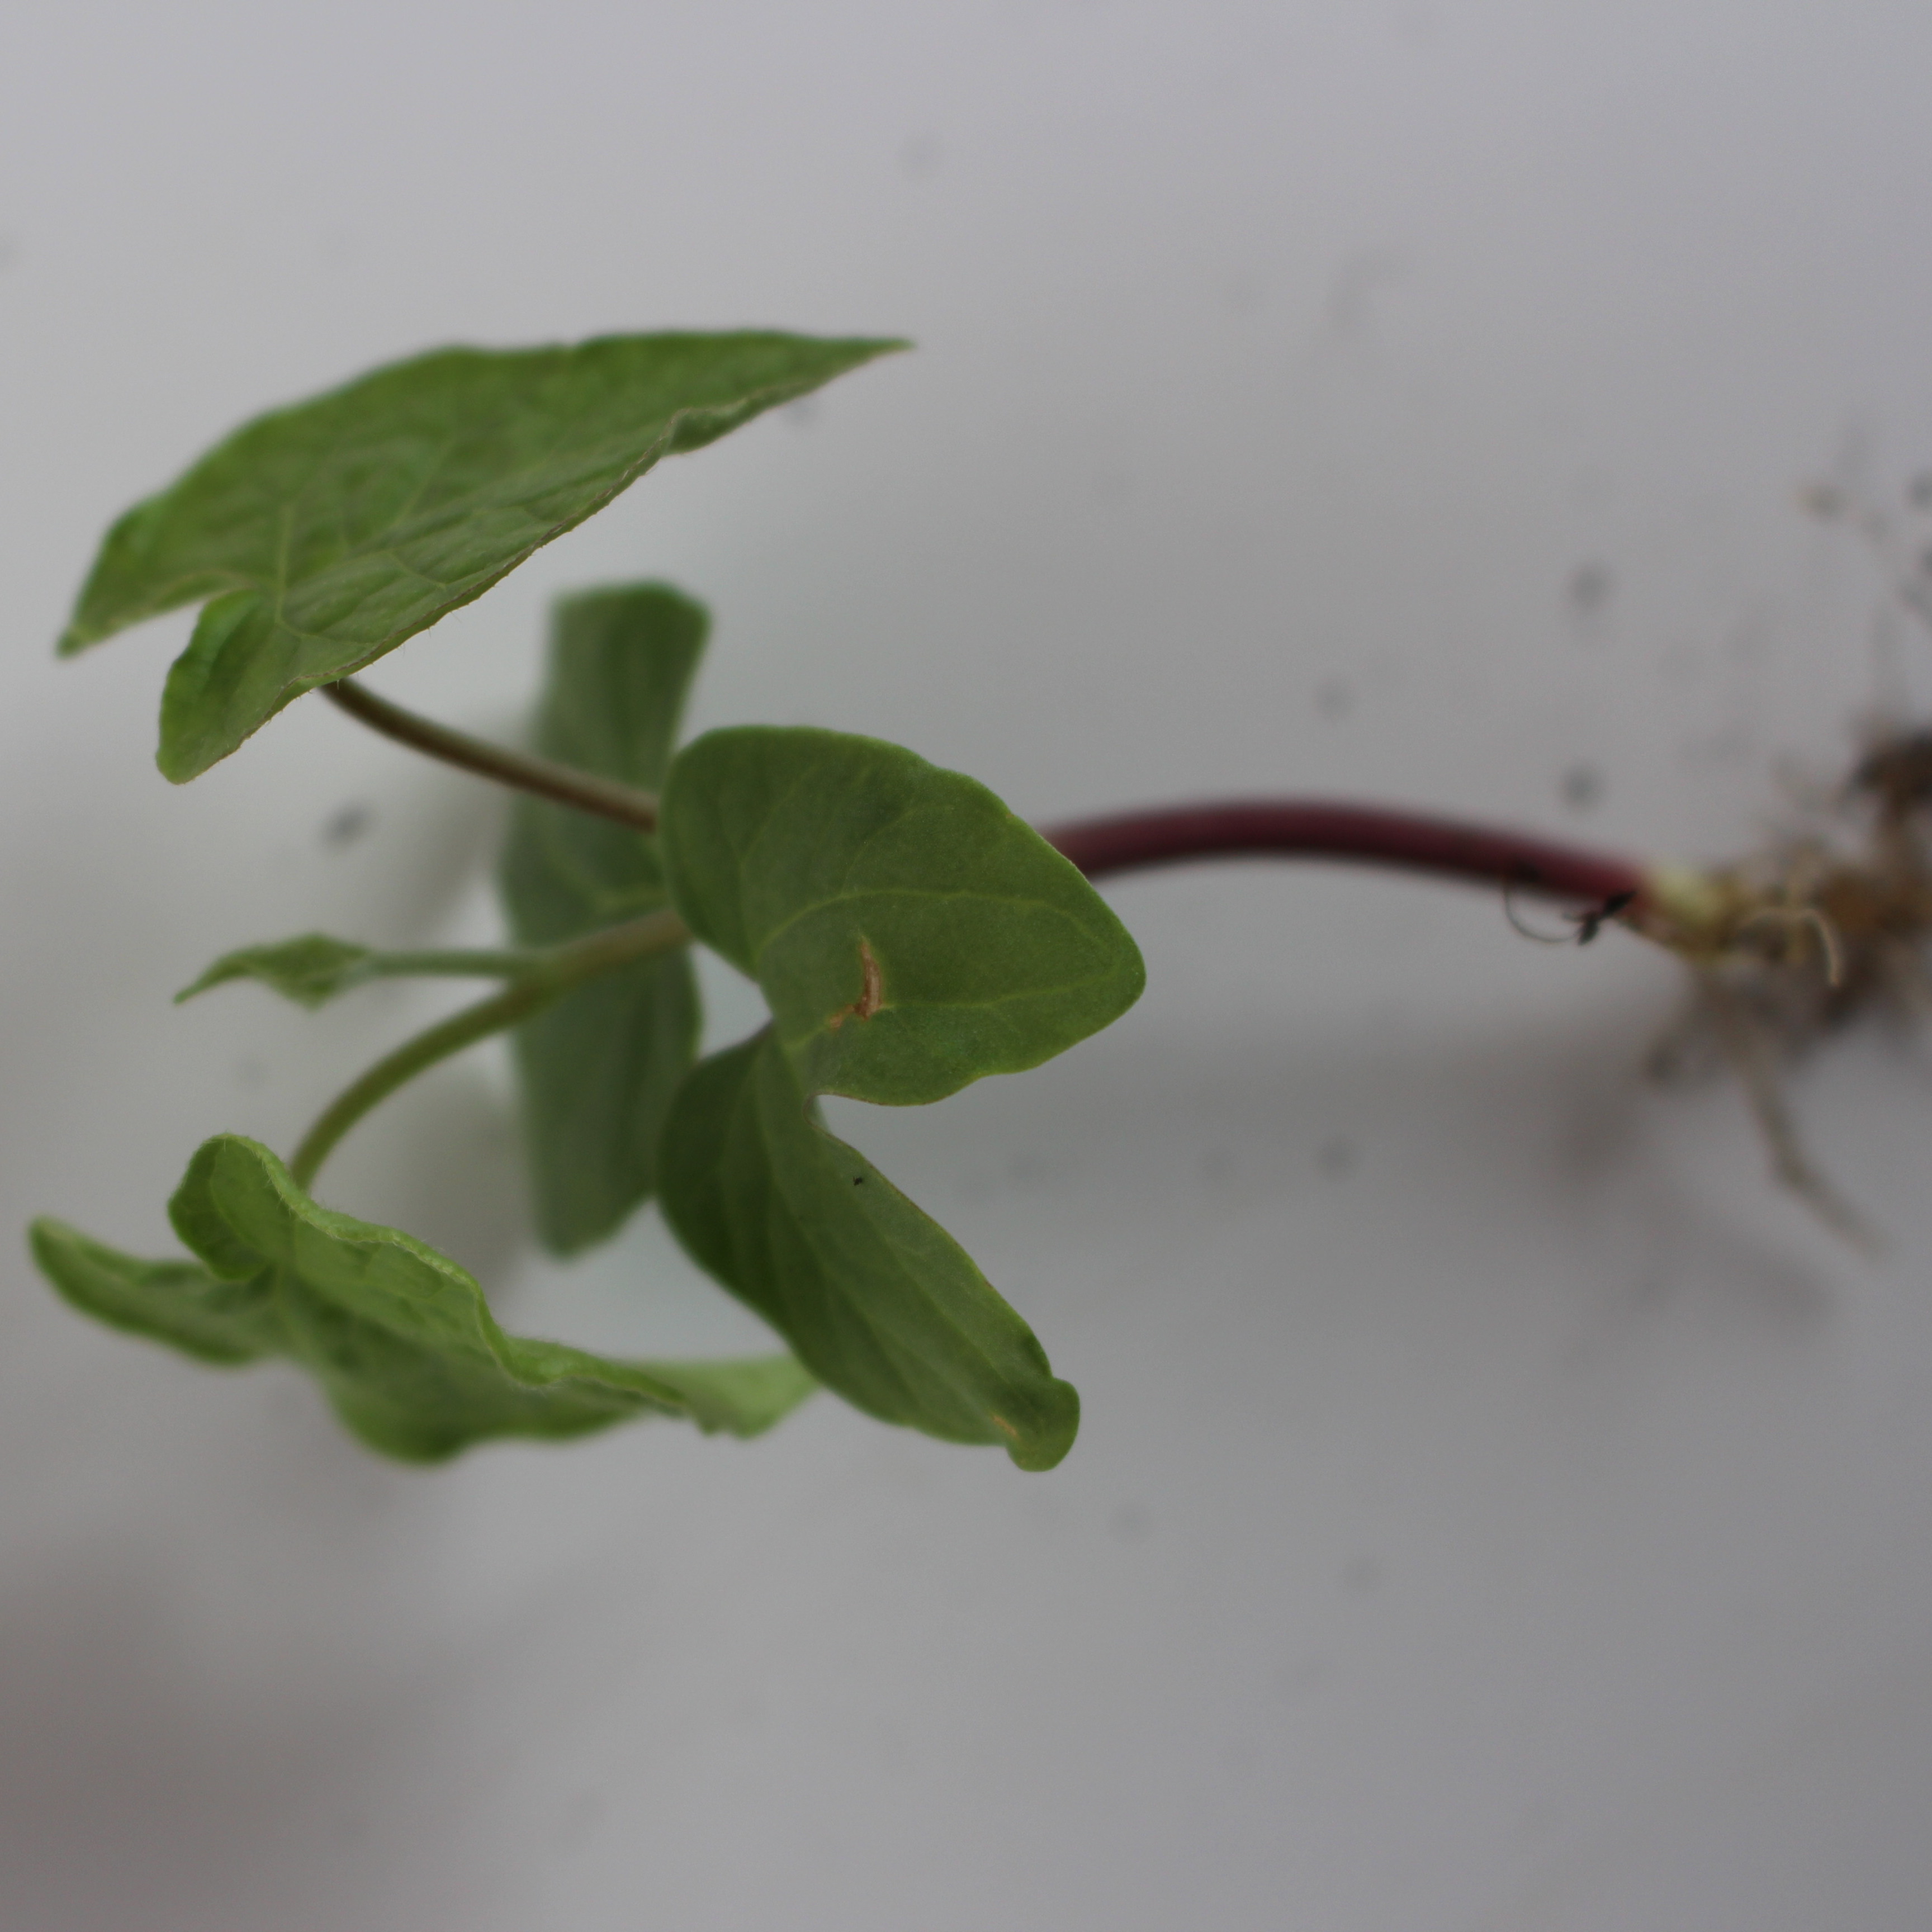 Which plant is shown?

Convolvulus arvensis
